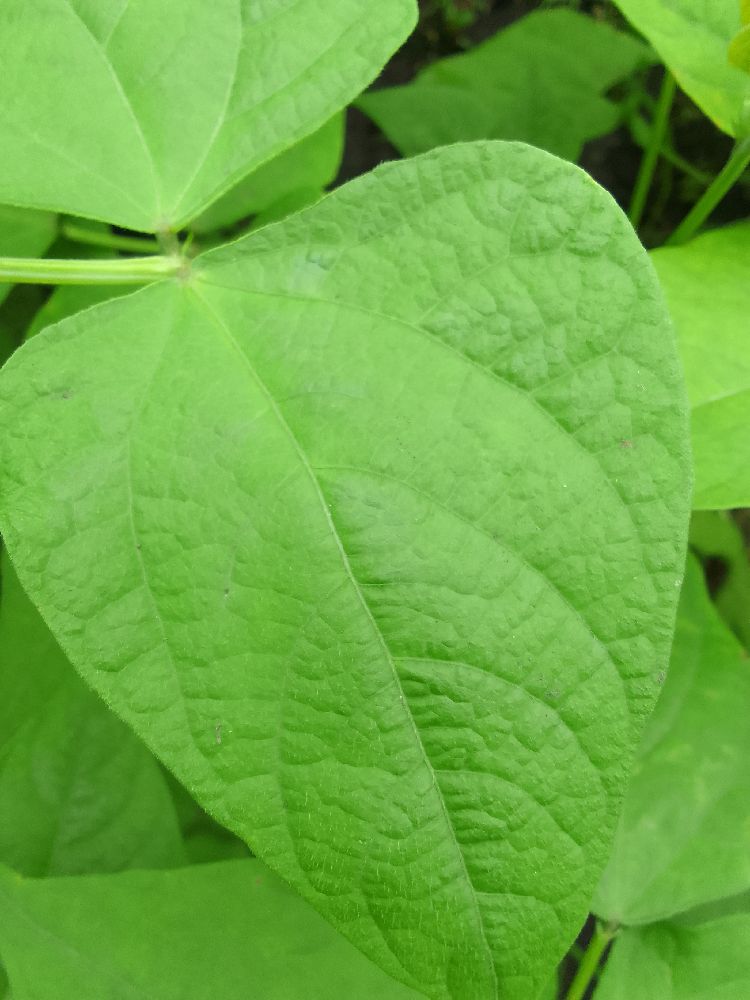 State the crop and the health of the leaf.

common bean, healthy
